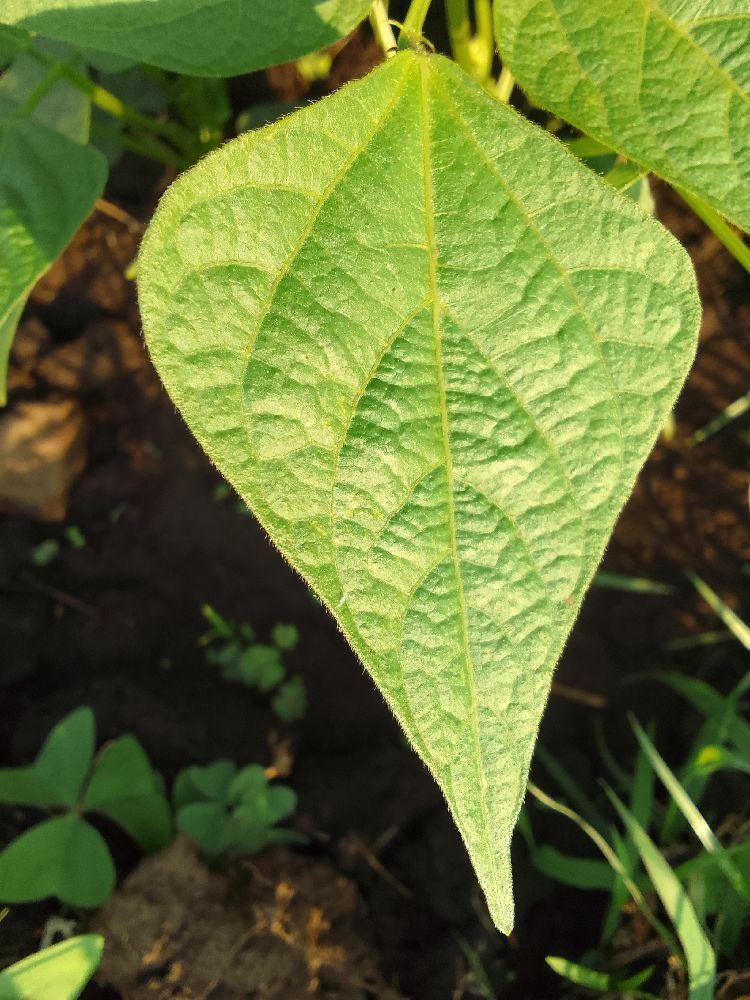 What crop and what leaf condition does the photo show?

common bean, healthy
